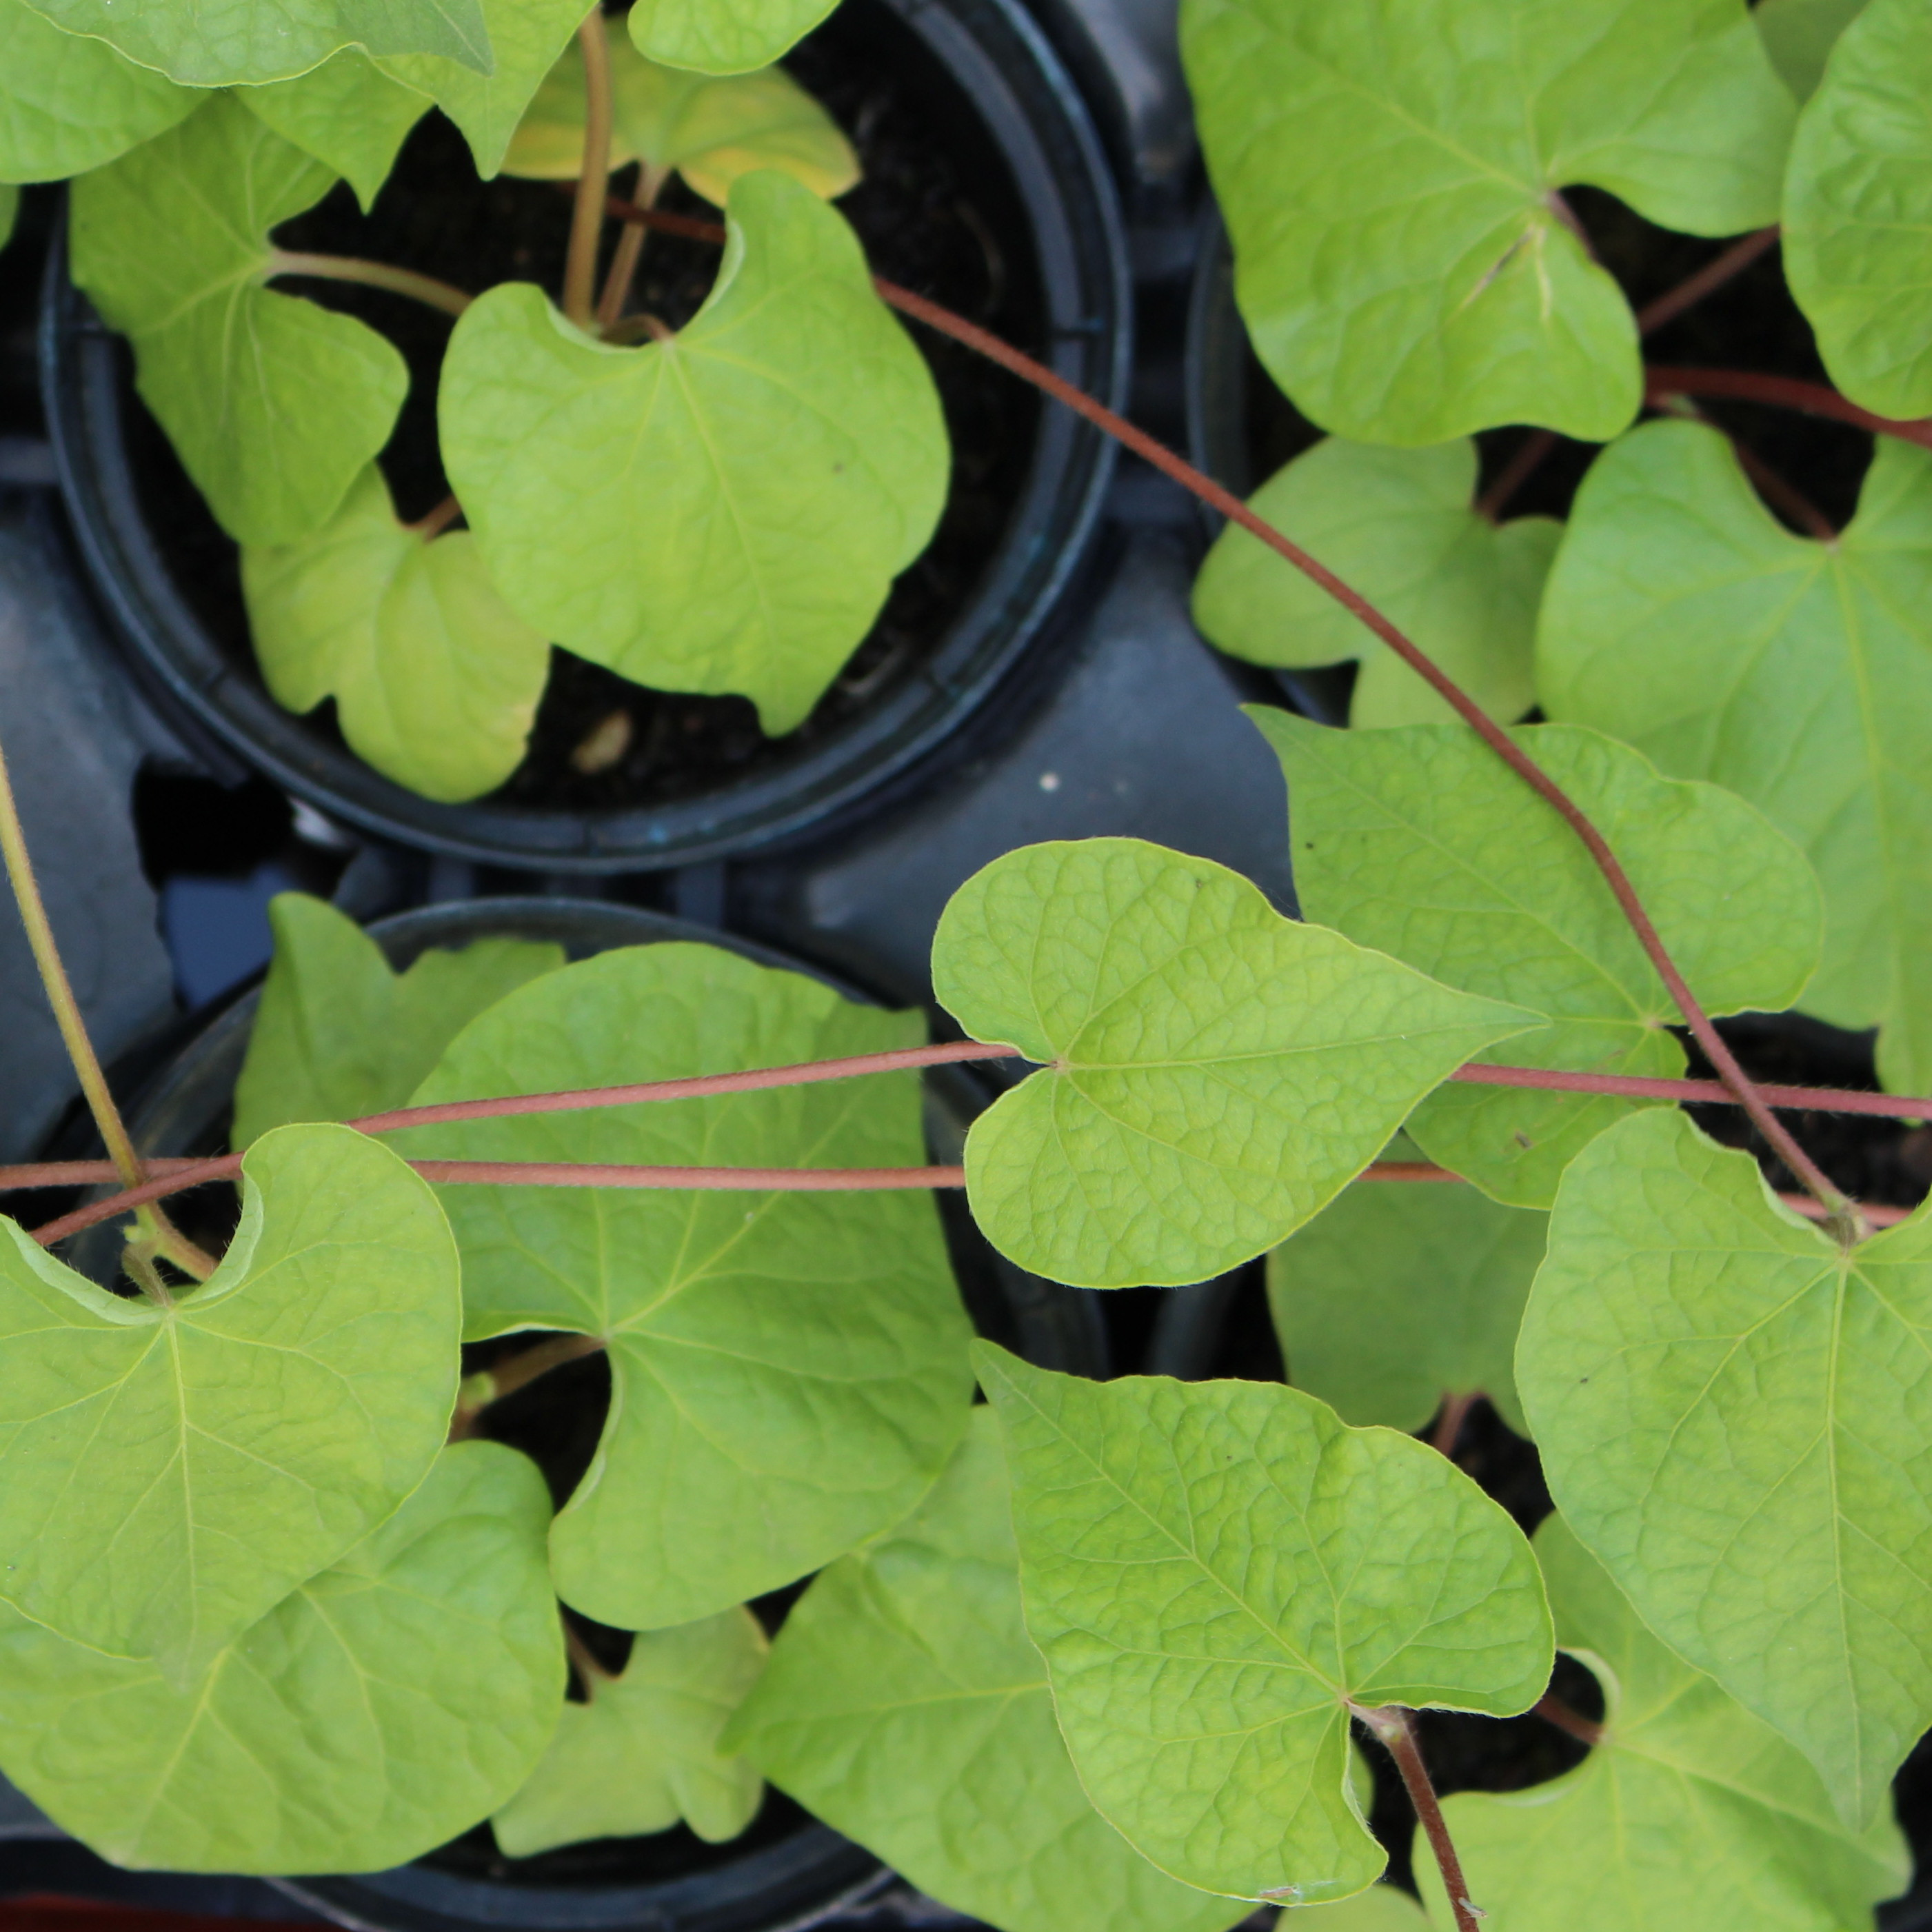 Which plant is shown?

Convolvulus arvensis
